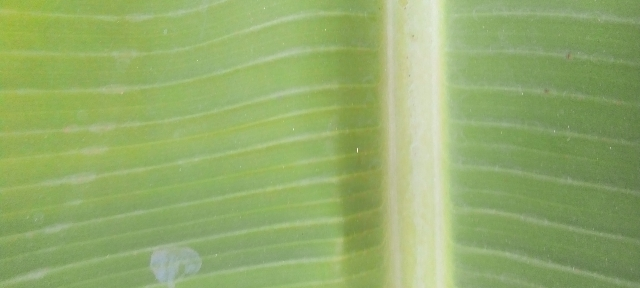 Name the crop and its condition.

banana, healthy
